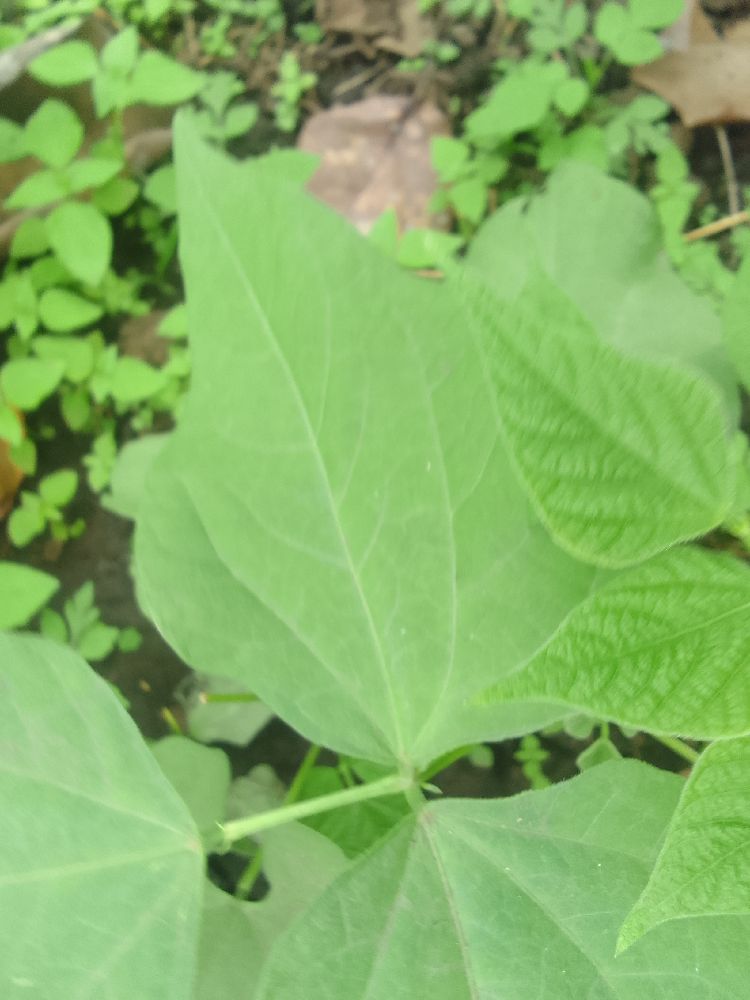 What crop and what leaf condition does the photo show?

common bean, healthy
